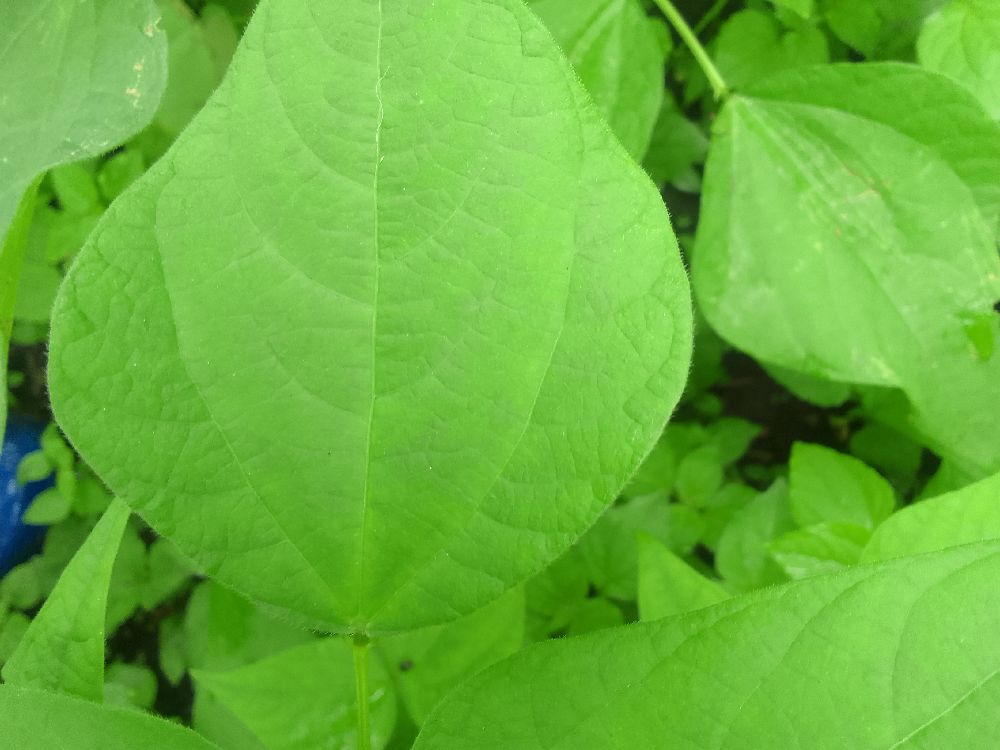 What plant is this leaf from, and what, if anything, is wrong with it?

common bean, healthy
